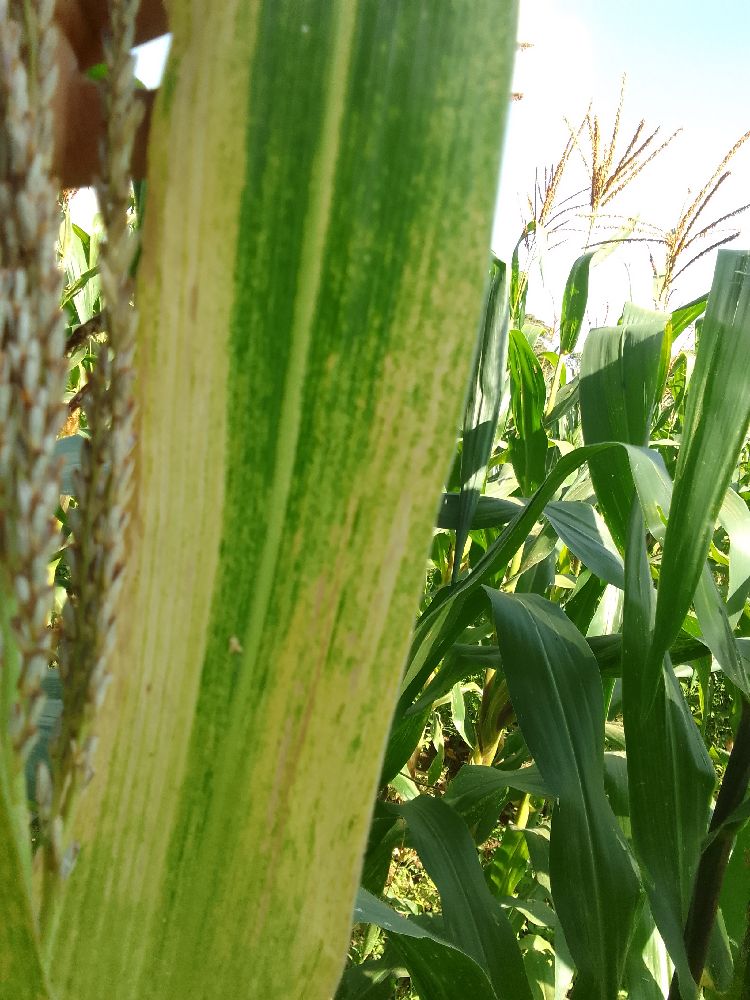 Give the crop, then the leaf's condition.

maize, maize lethal necrosis
